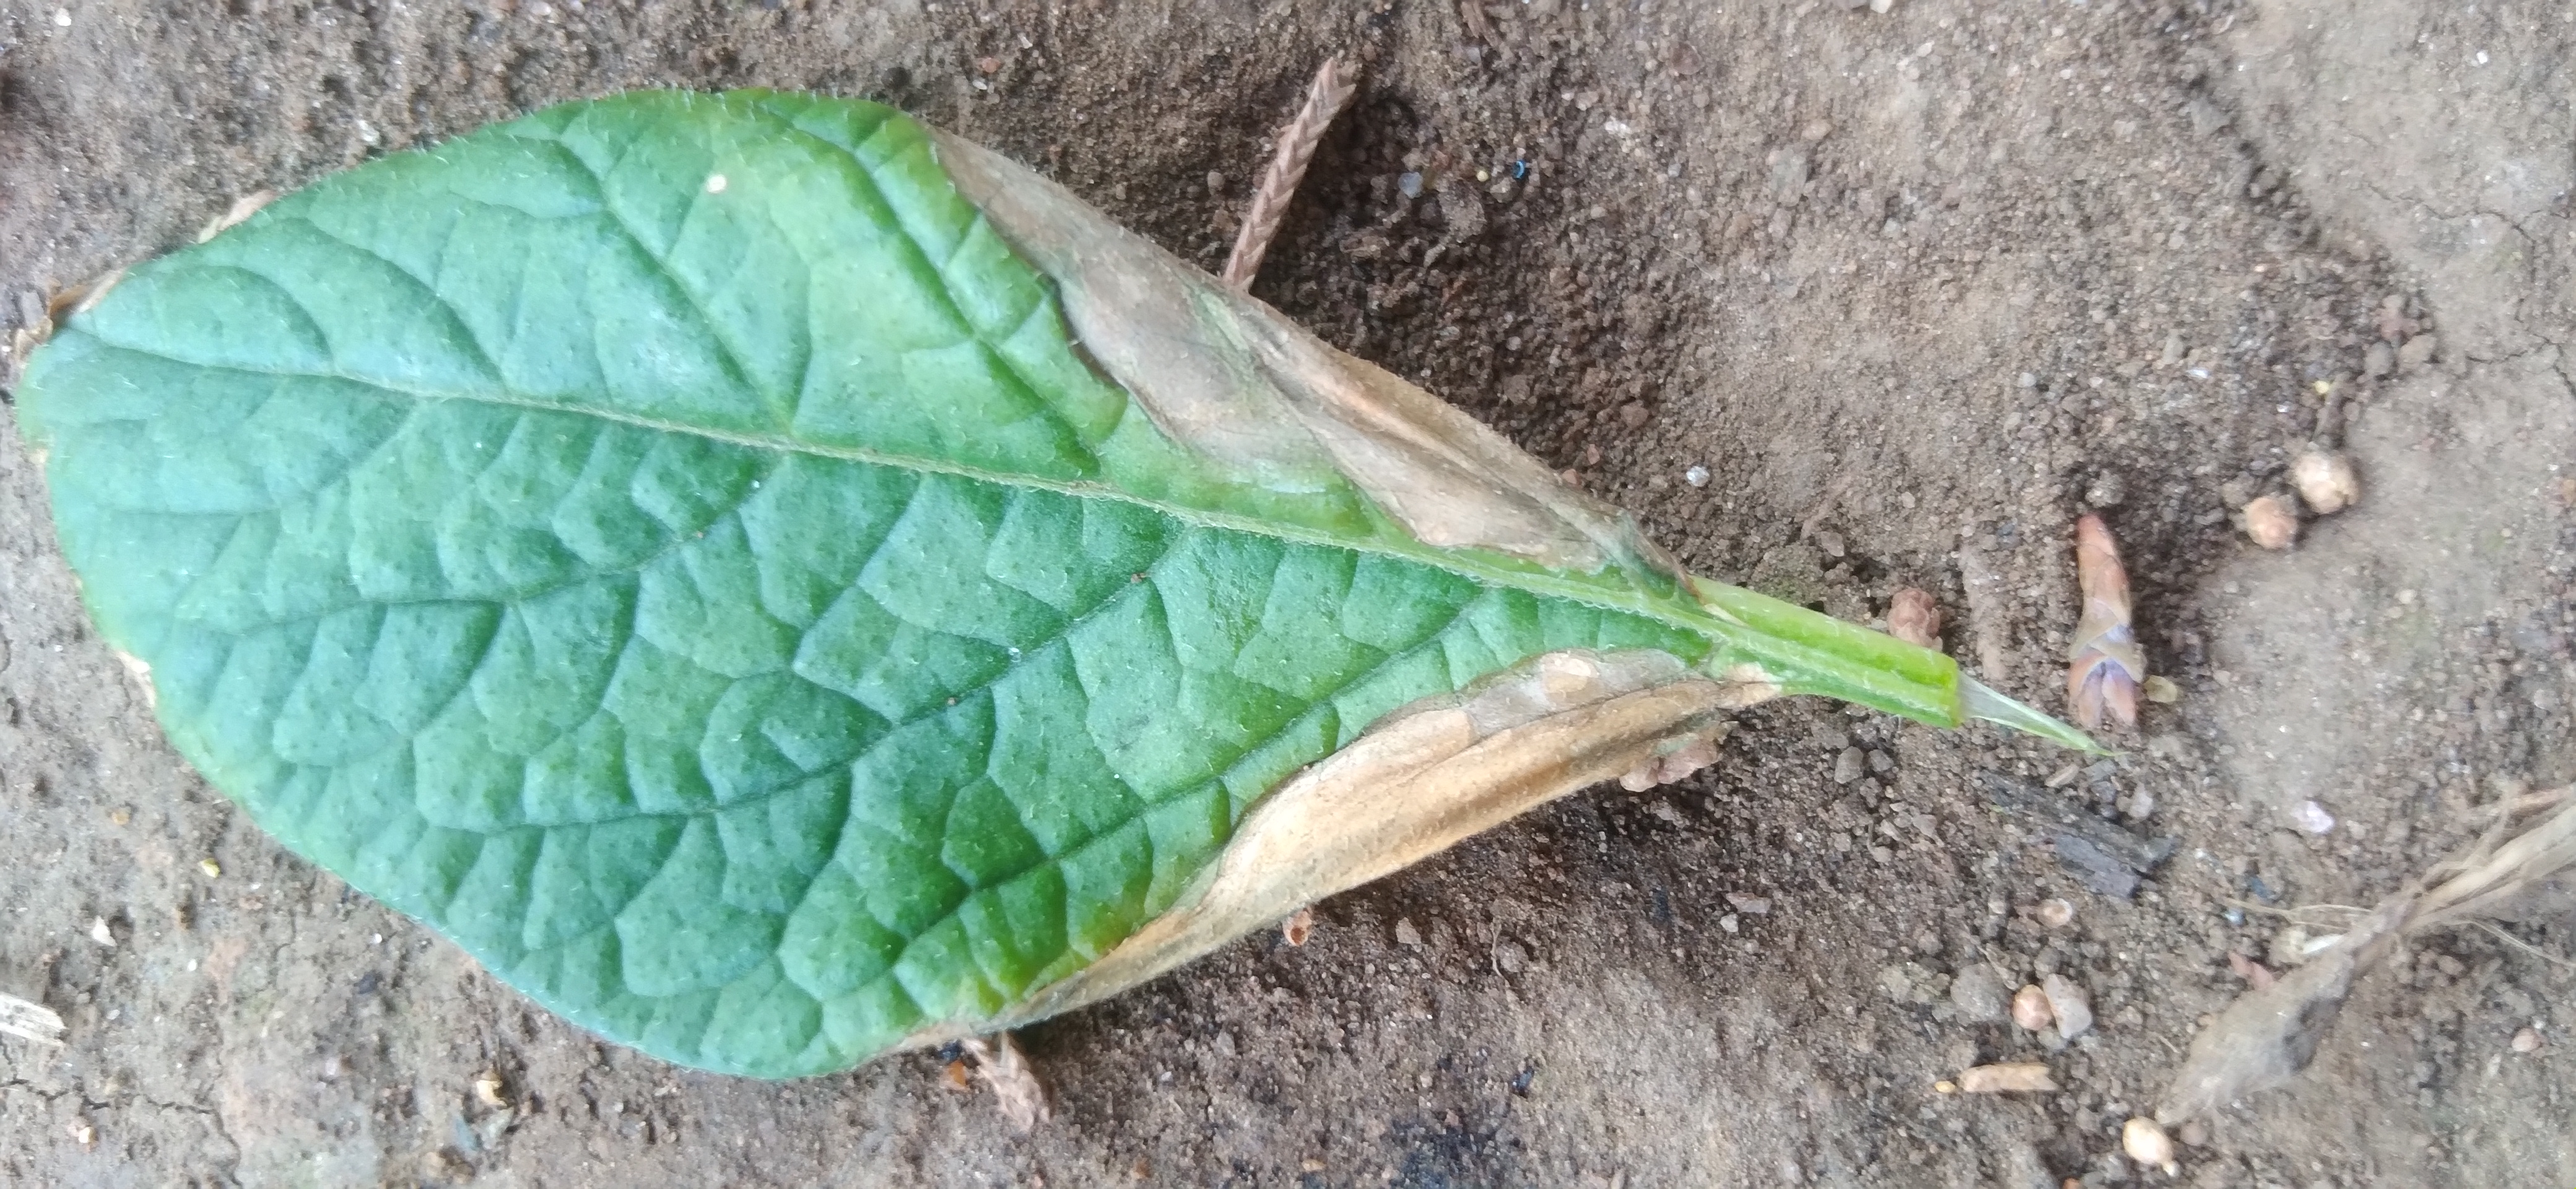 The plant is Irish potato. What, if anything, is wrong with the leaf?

early blight
